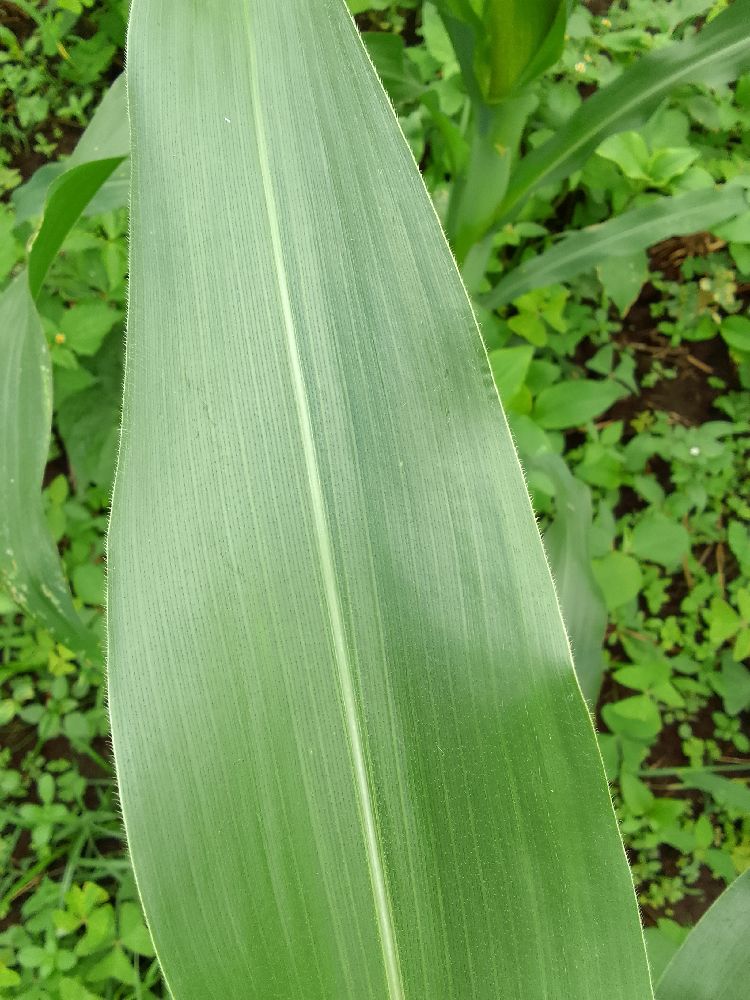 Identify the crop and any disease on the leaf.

maize, healthy
